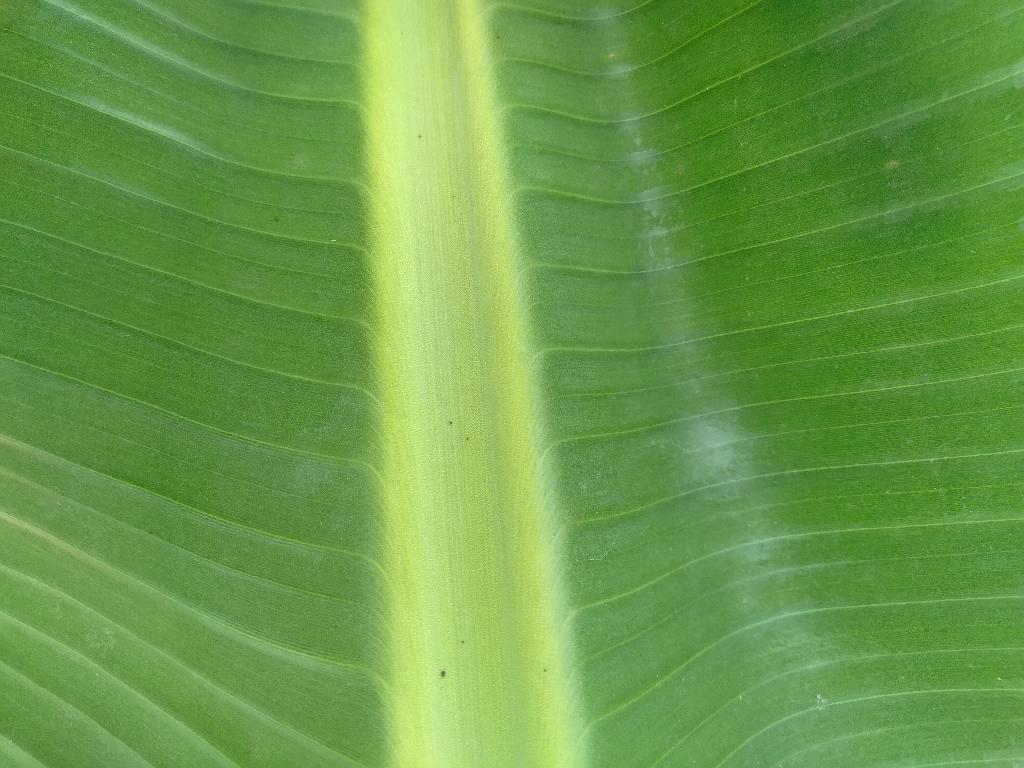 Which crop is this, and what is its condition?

banana, healthy
